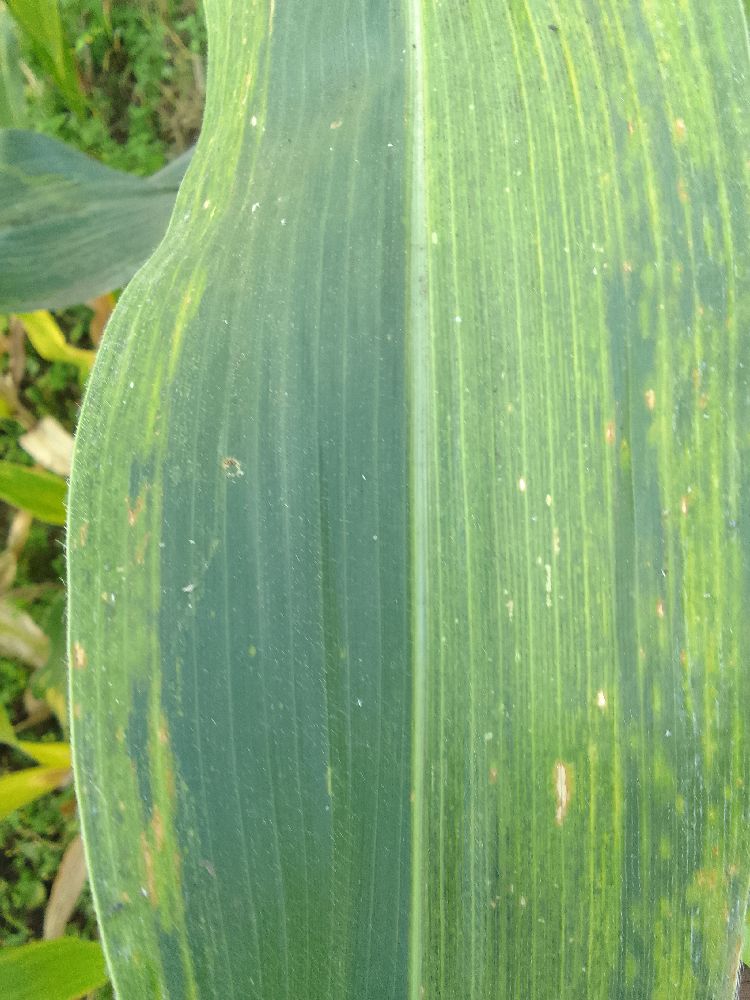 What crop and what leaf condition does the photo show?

maize, maize lethal necrosis
